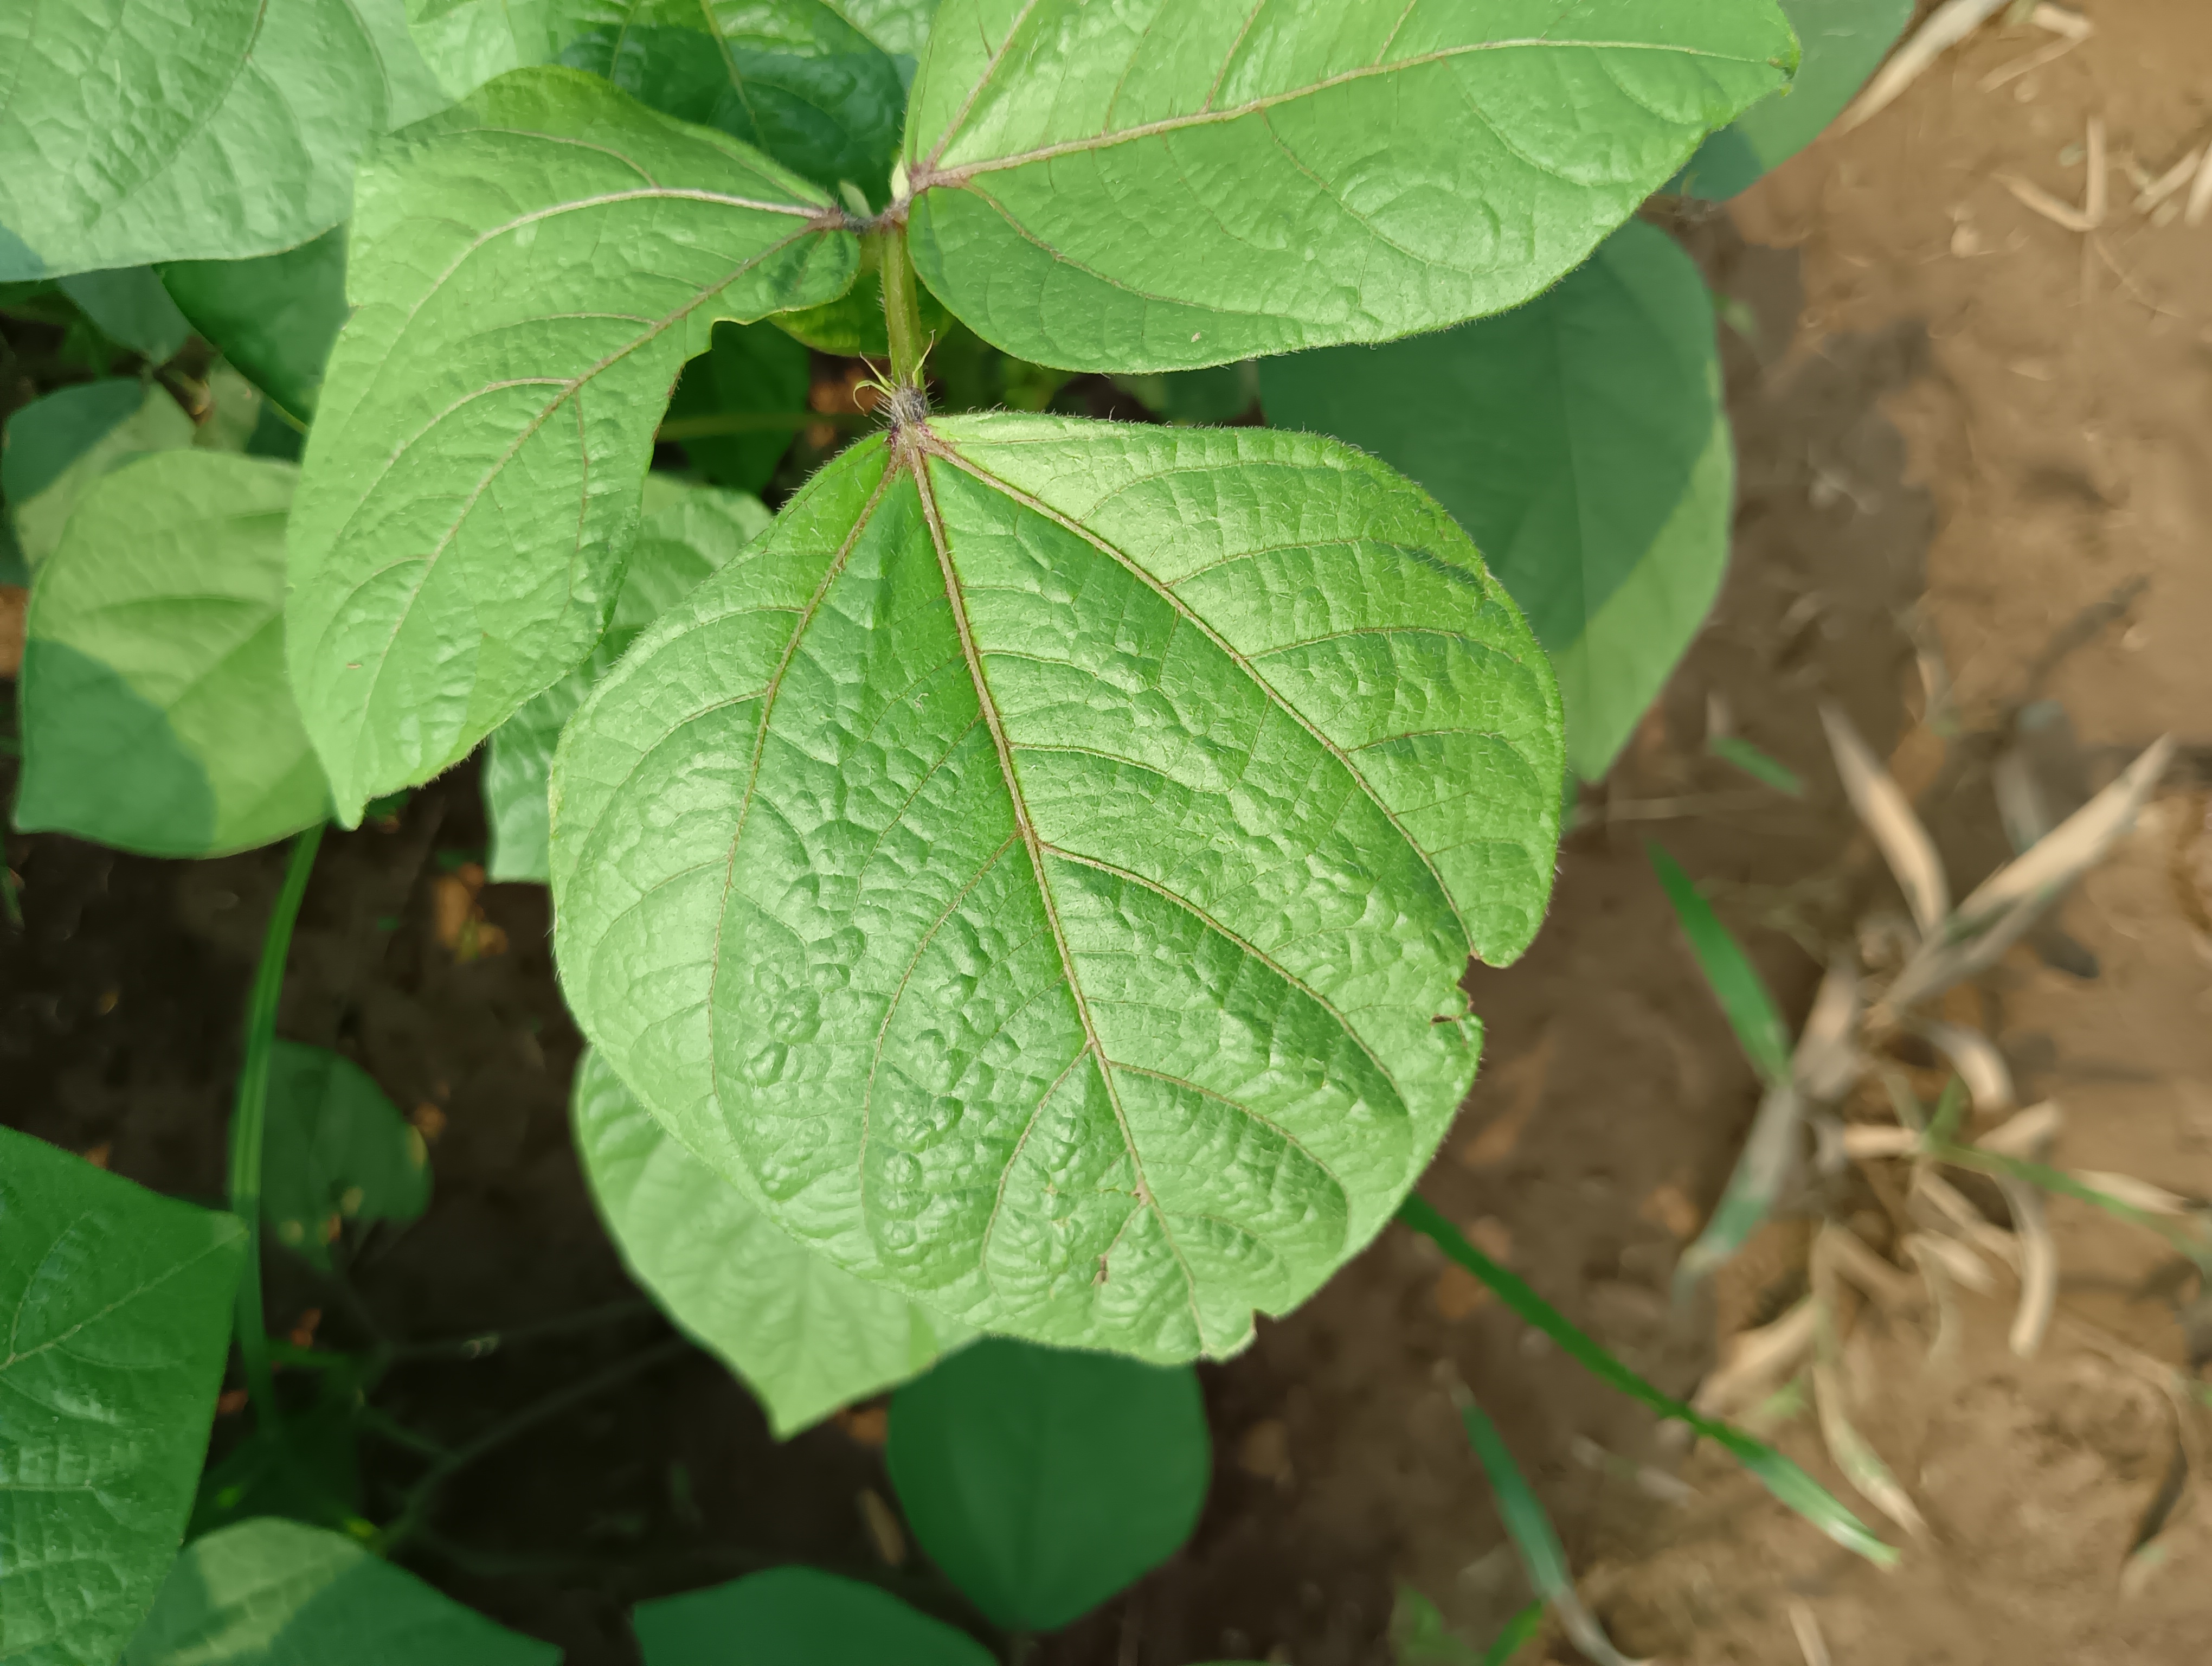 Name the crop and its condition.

mungbean, healthy
